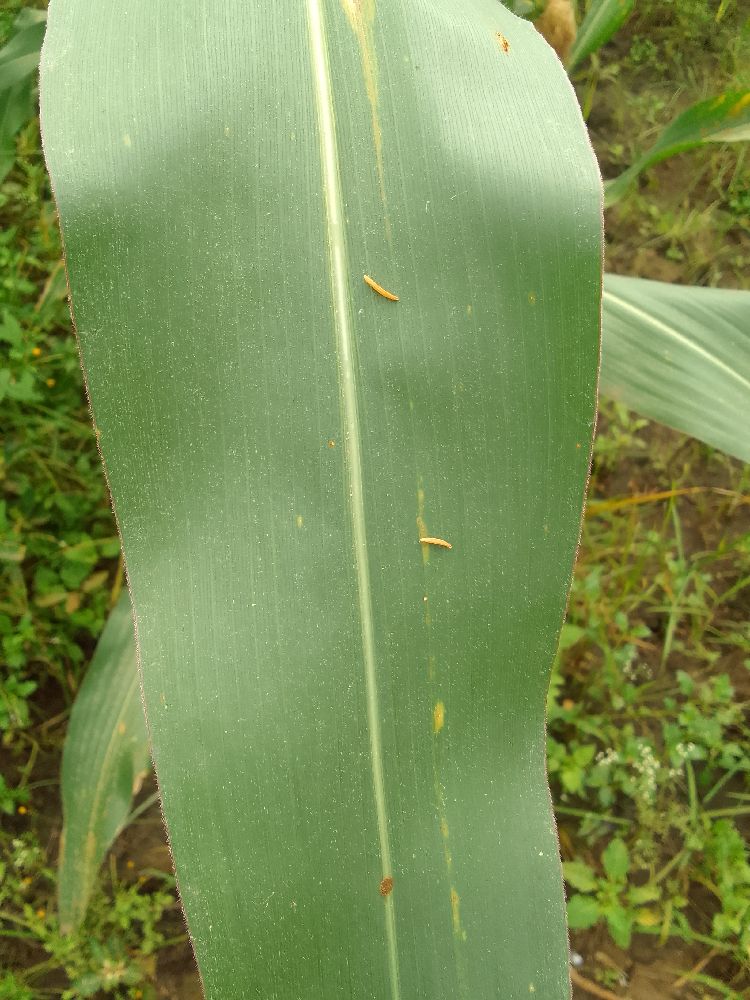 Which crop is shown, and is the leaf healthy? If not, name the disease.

maize, healthy
